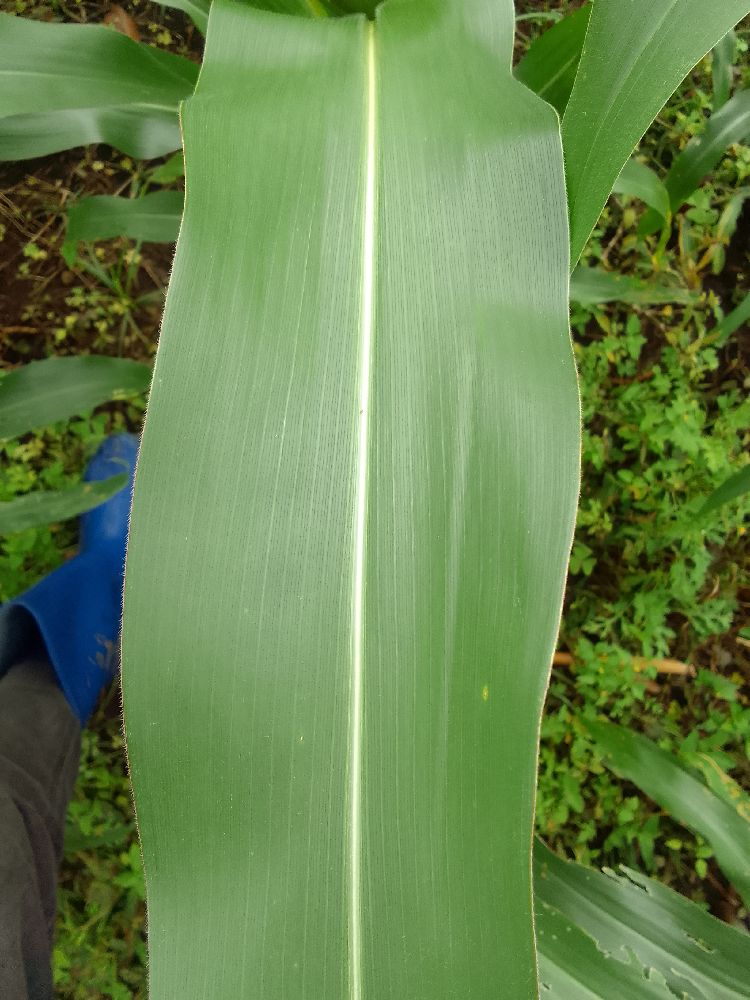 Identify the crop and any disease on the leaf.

maize, healthy
